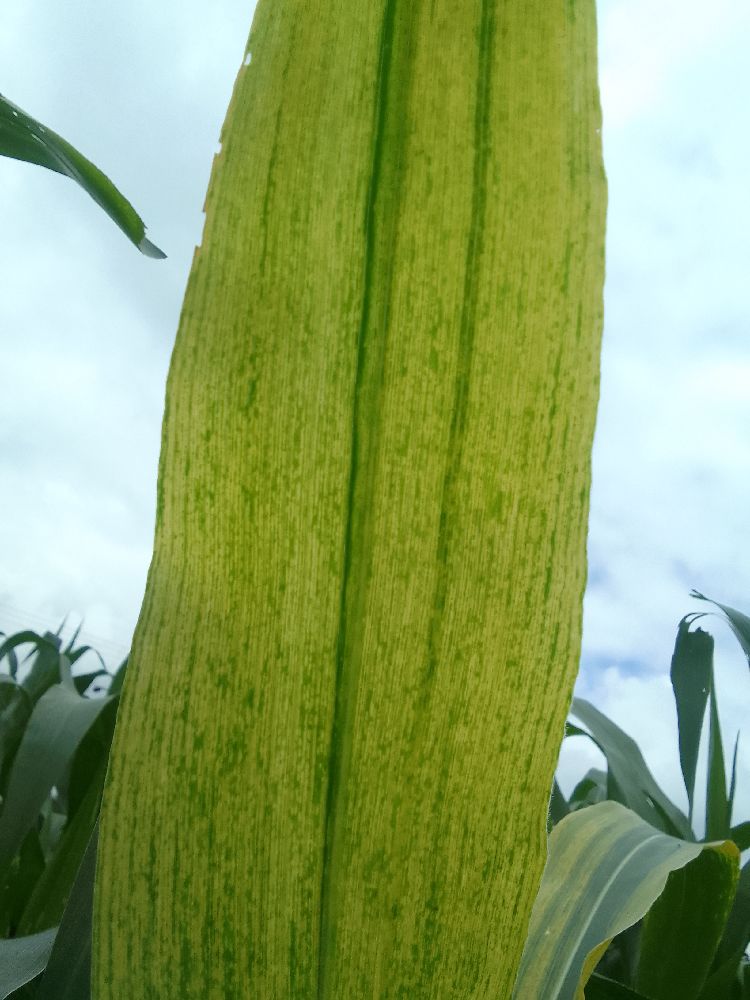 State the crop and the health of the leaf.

maize, maize lethal necrosis
